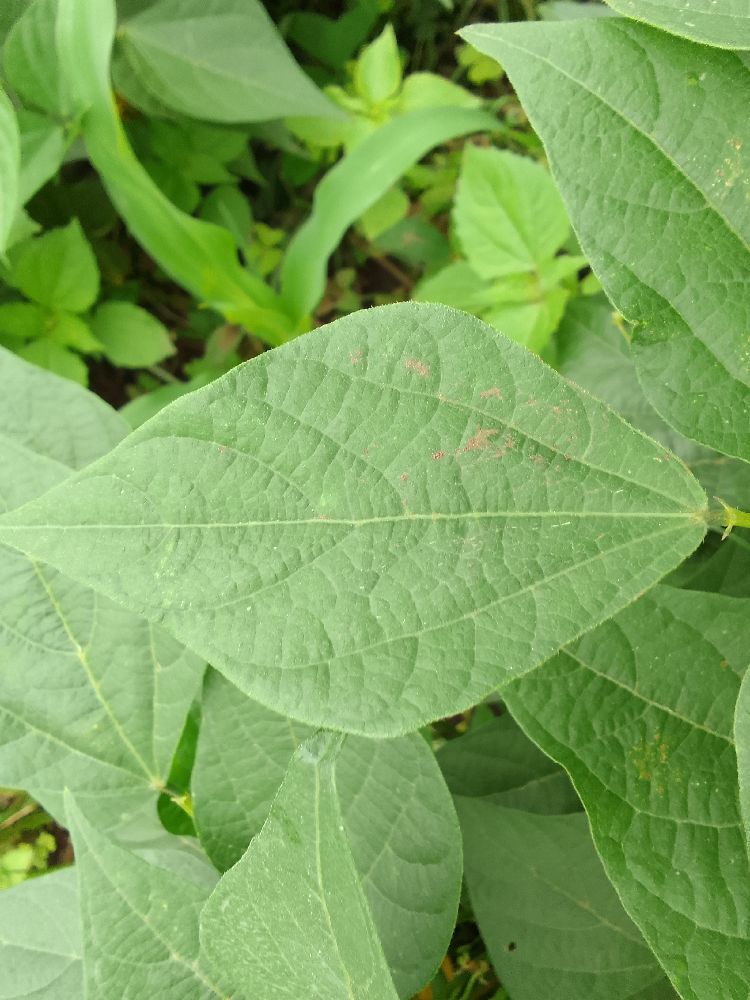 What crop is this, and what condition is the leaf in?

common bean, healthy
